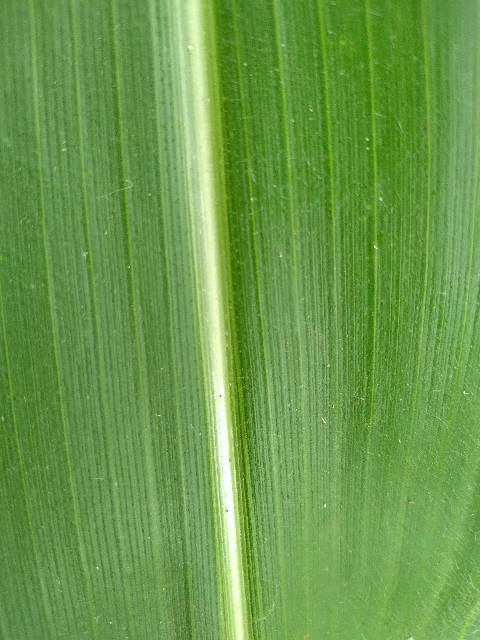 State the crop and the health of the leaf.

maize, healthy
